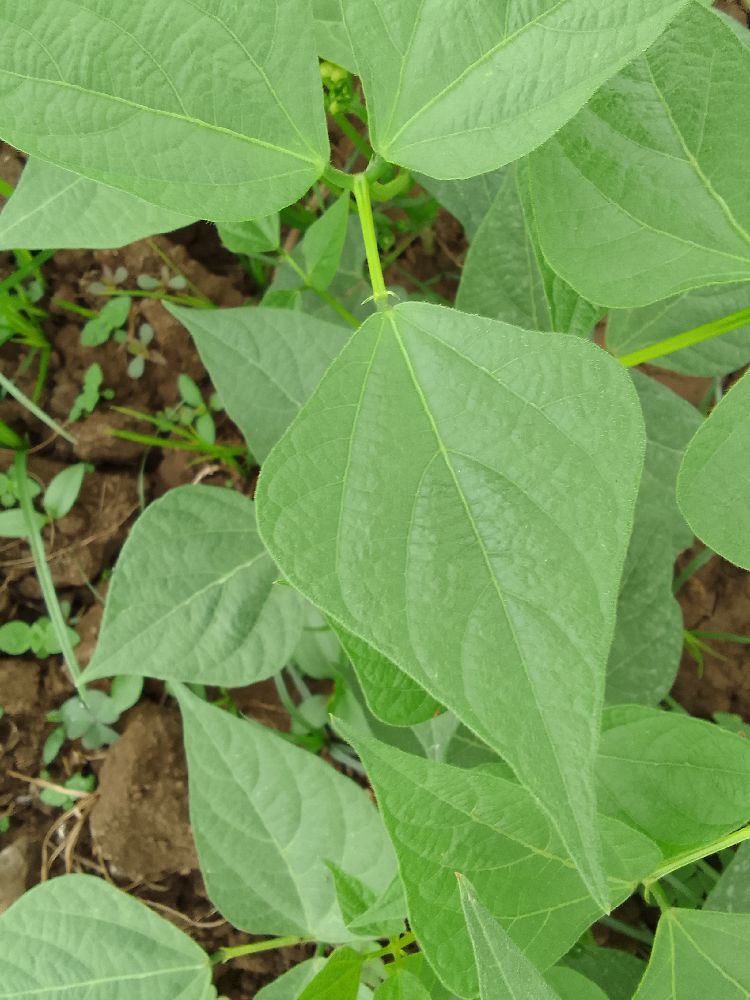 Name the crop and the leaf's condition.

common bean, healthy
